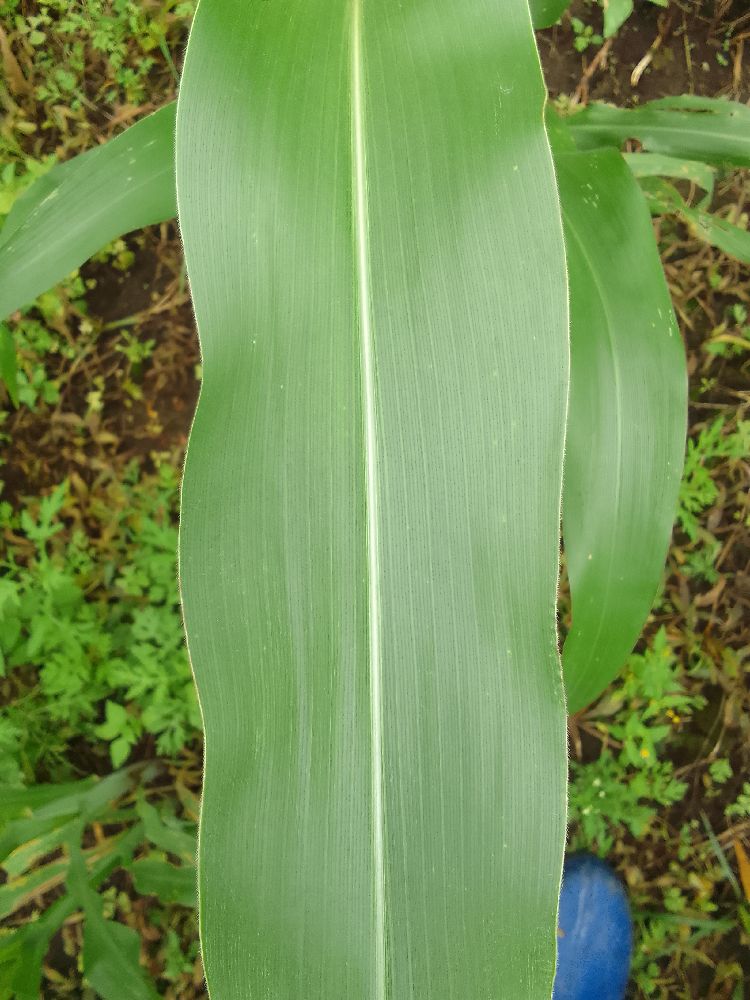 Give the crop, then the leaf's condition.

maize, healthy
